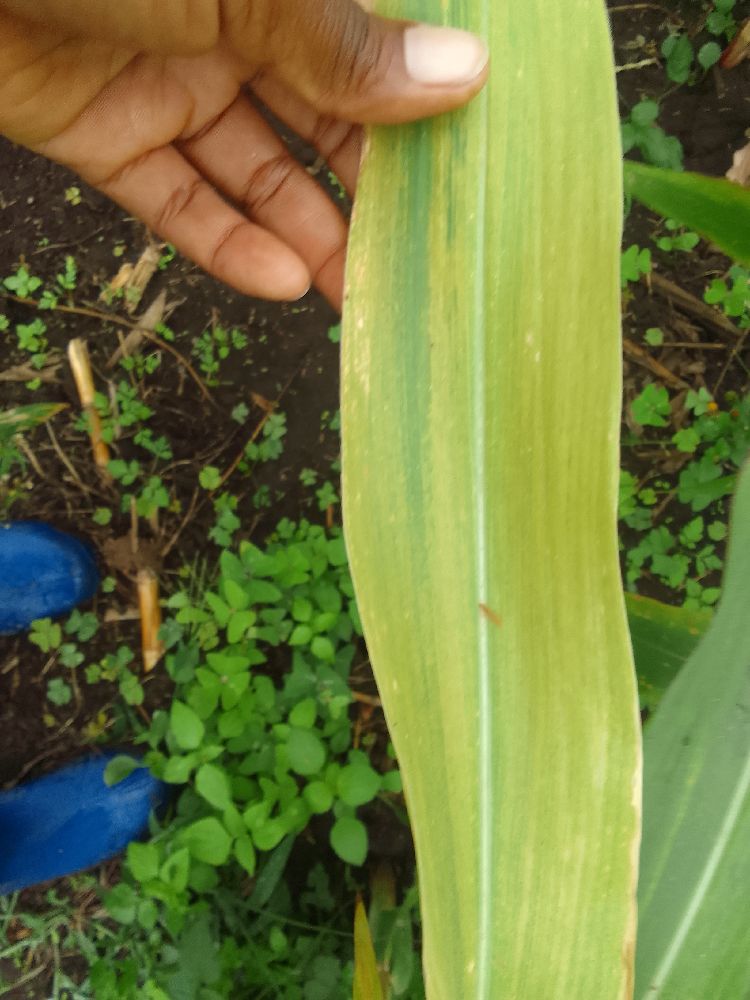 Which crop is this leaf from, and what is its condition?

maize, maize lethal necrosis
